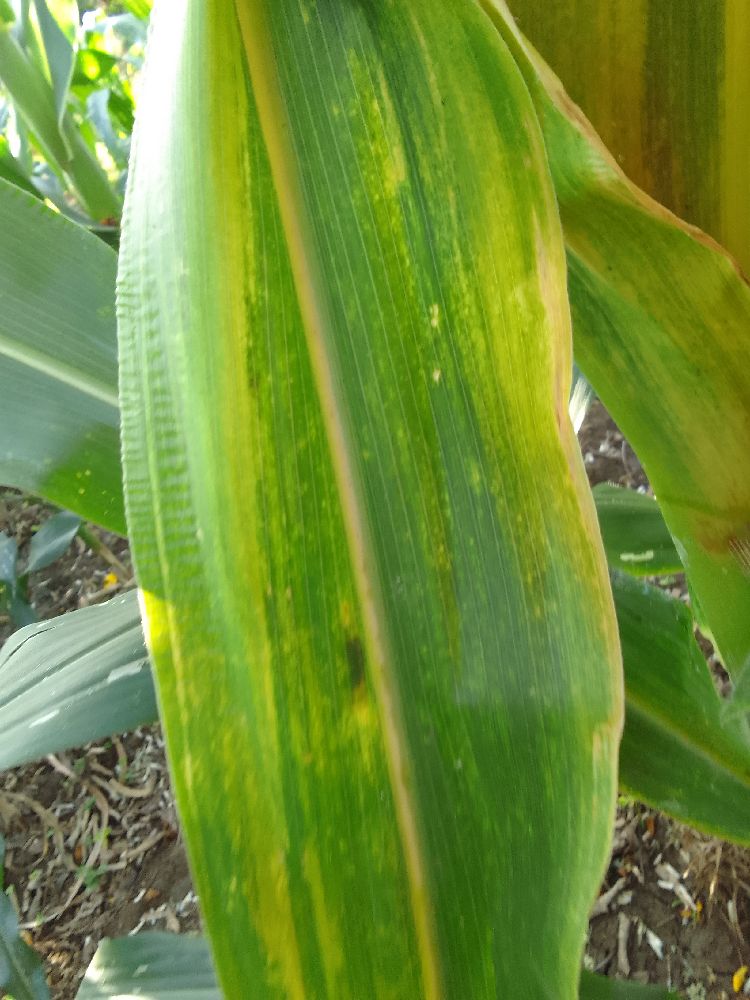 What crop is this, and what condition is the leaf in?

maize, maize lethal necrosis
